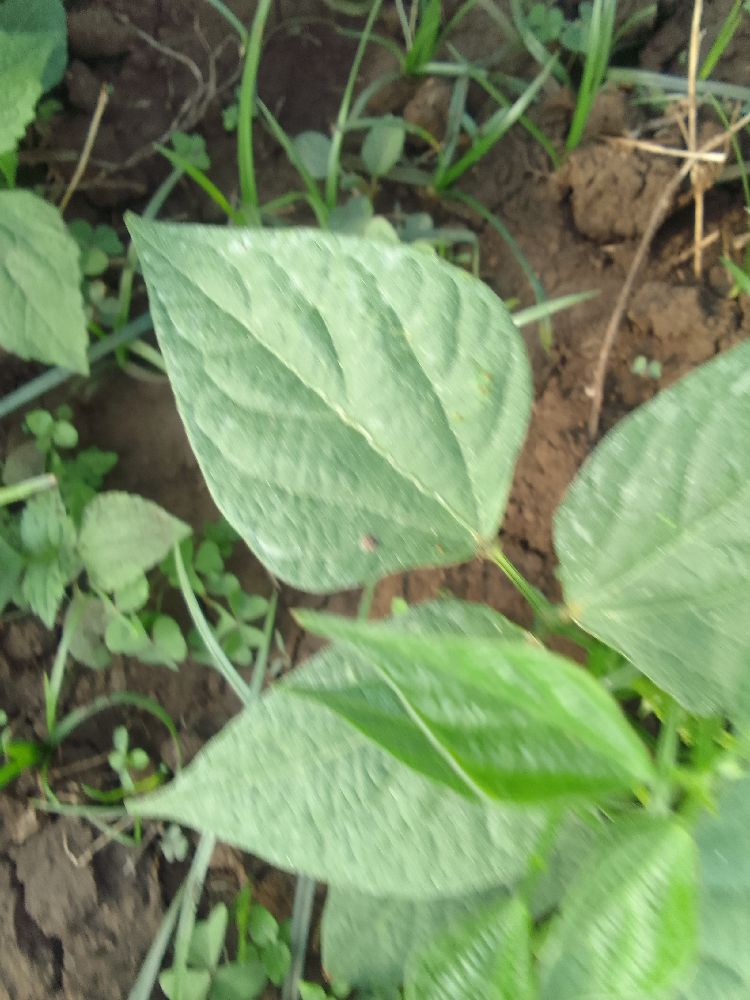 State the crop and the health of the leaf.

common bean, healthy
